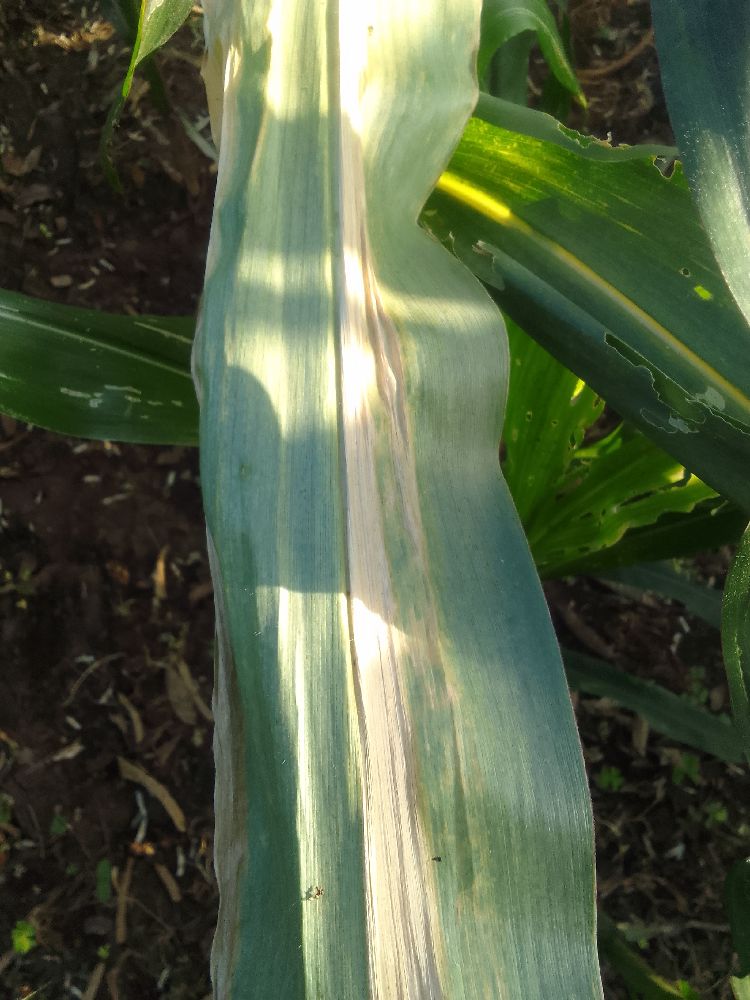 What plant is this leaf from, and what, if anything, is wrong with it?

maize, maize lethal necrosis
